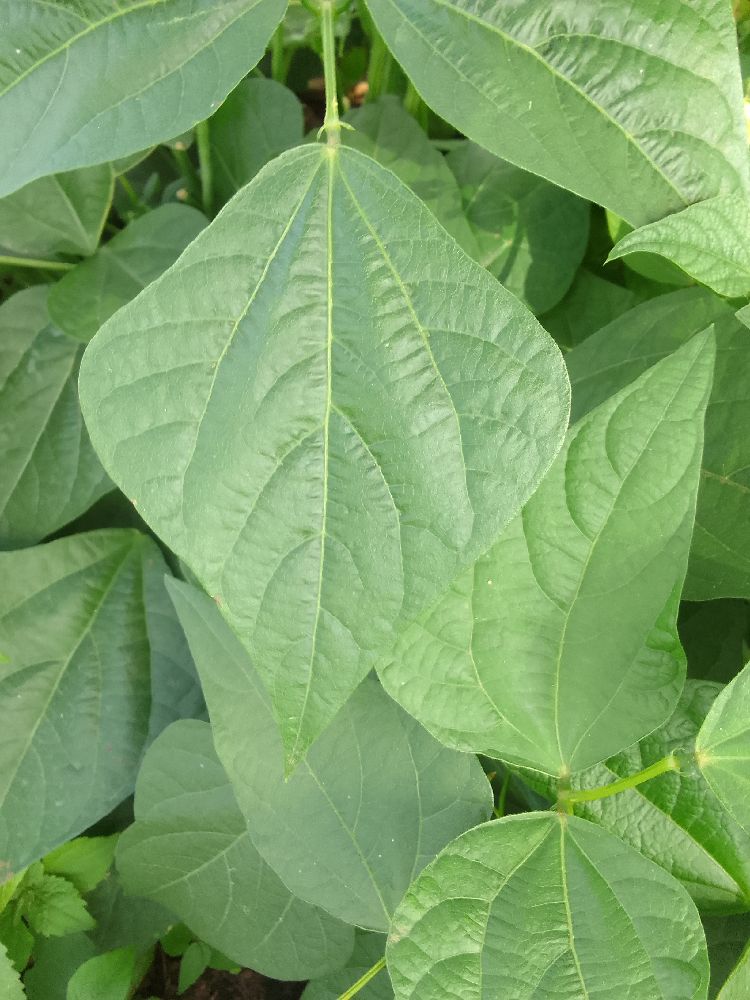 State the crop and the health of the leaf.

common bean, healthy
